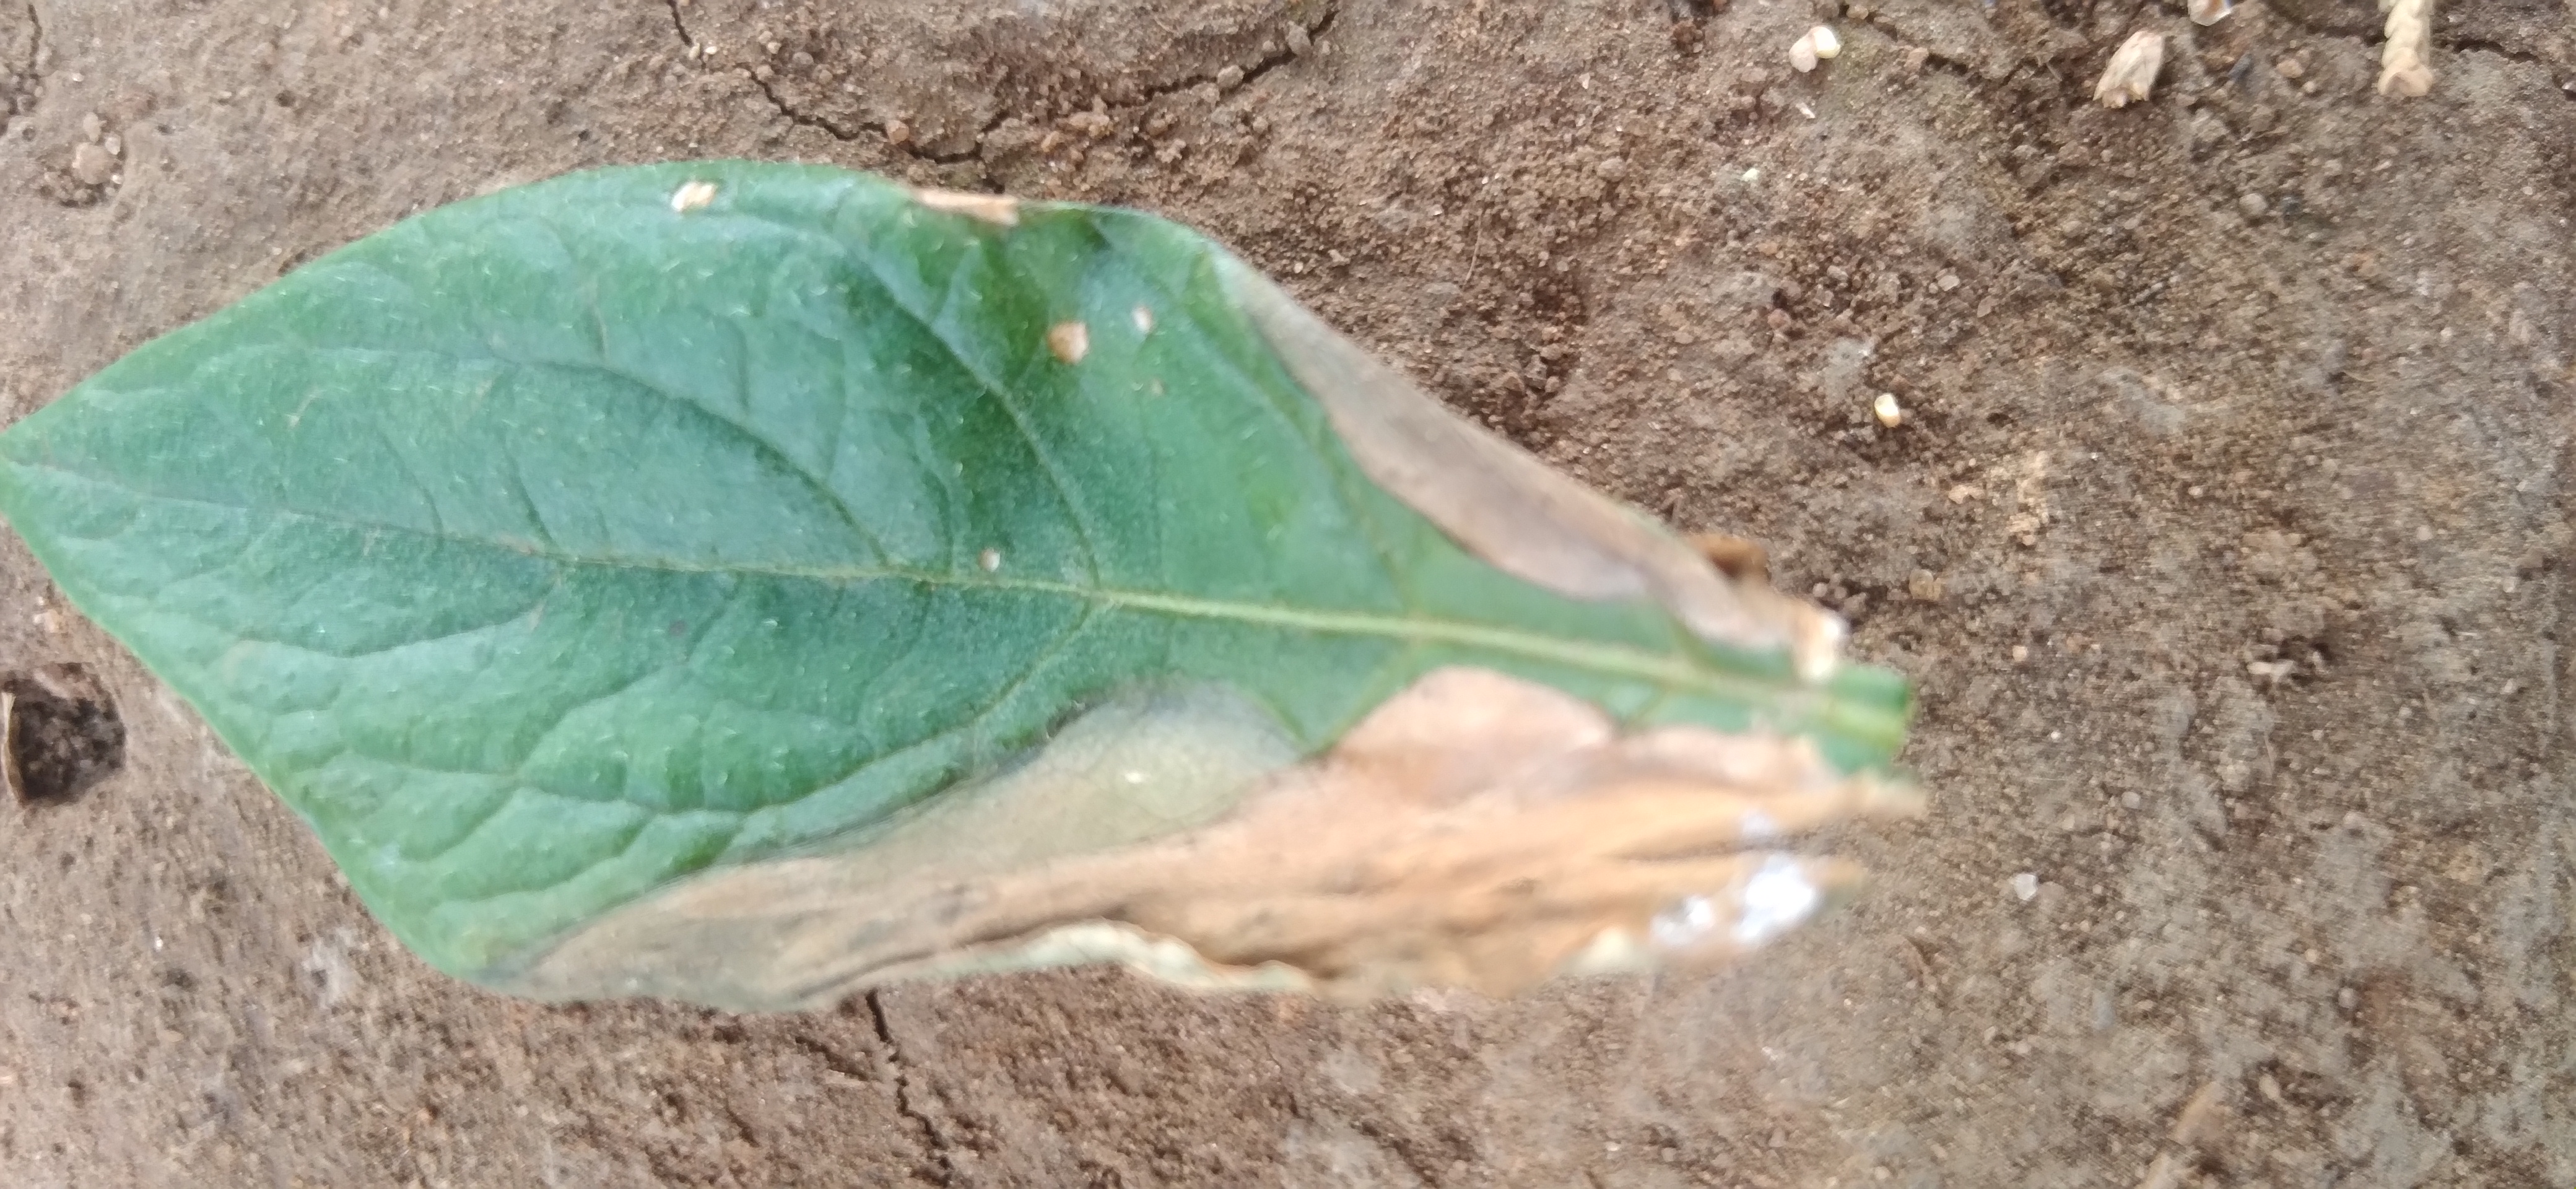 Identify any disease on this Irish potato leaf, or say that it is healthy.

early blight
